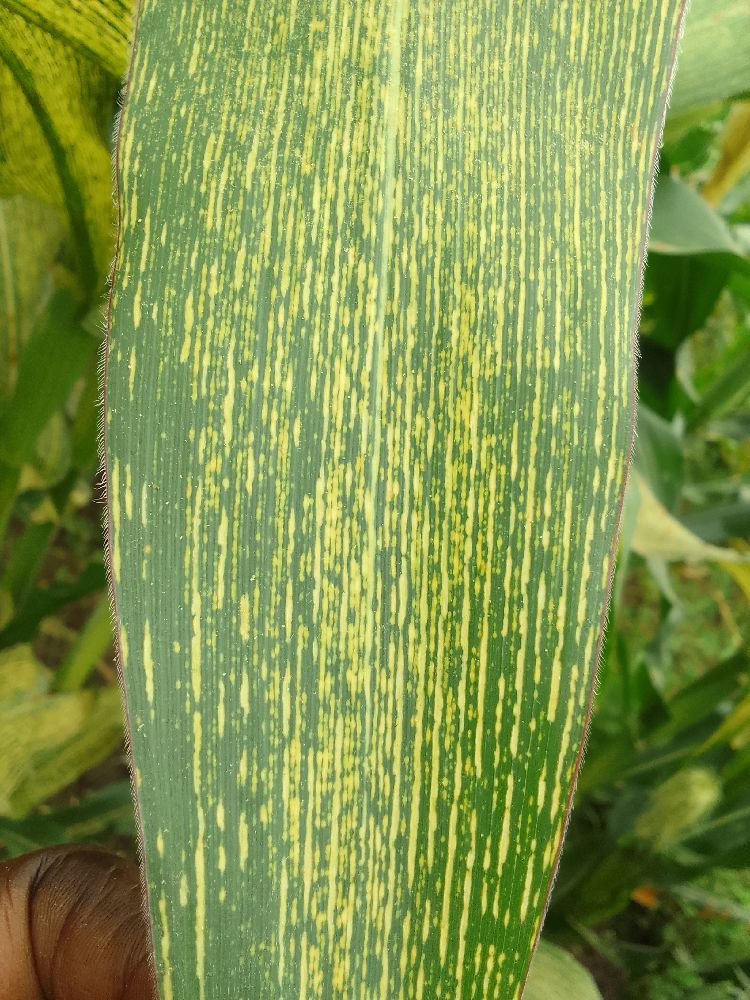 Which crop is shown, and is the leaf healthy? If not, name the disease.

maize, maize streak virus
